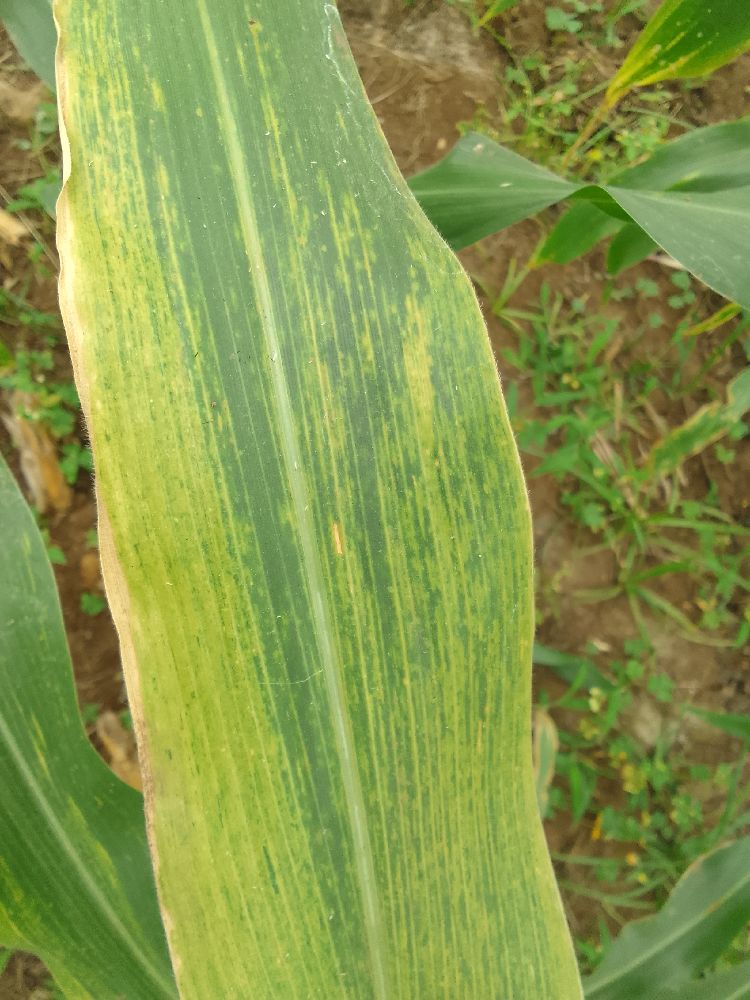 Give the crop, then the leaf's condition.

maize, maize lethal necrosis
